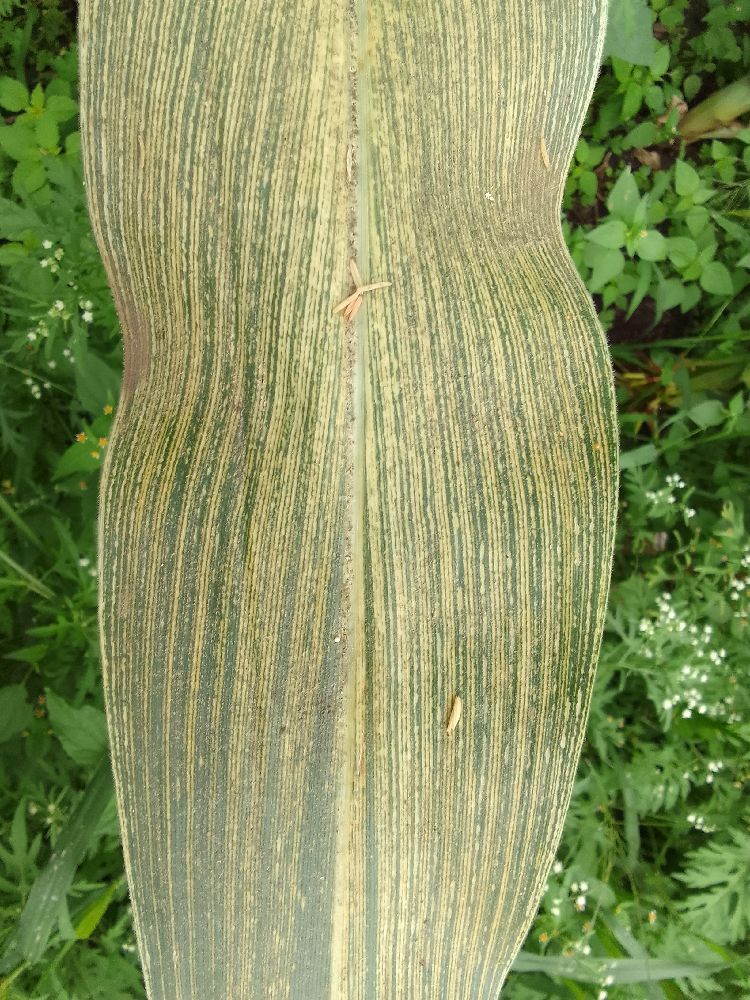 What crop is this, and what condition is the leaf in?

maize, maize streak virus
